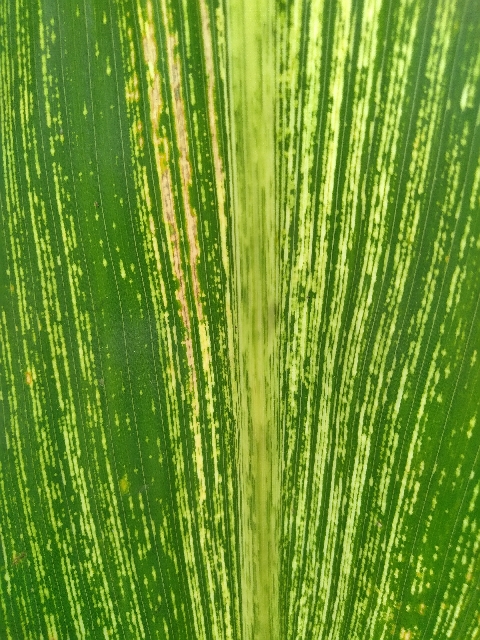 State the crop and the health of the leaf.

maize, maize streak virus
